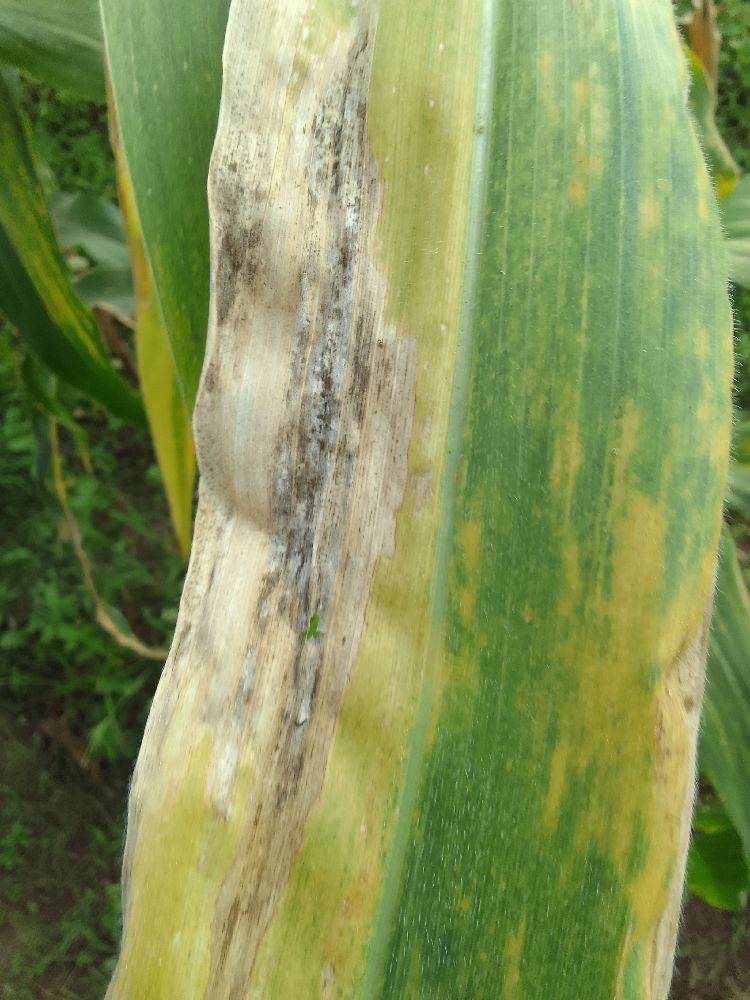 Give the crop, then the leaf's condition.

maize, maize lethal necrosis
